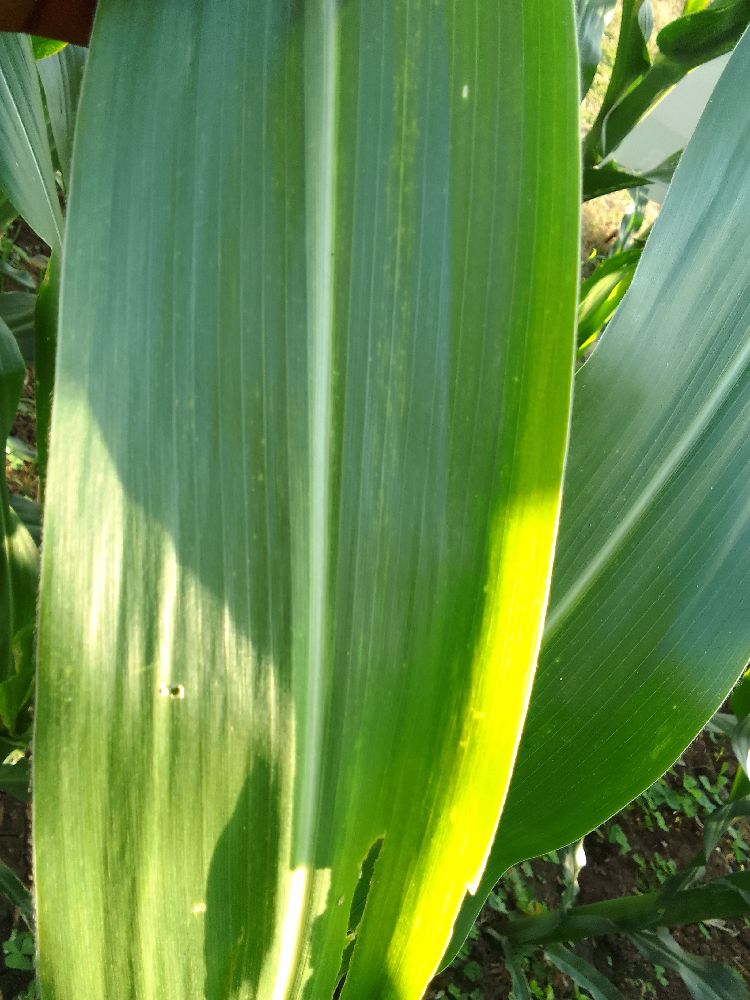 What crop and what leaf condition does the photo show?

maize, healthy
